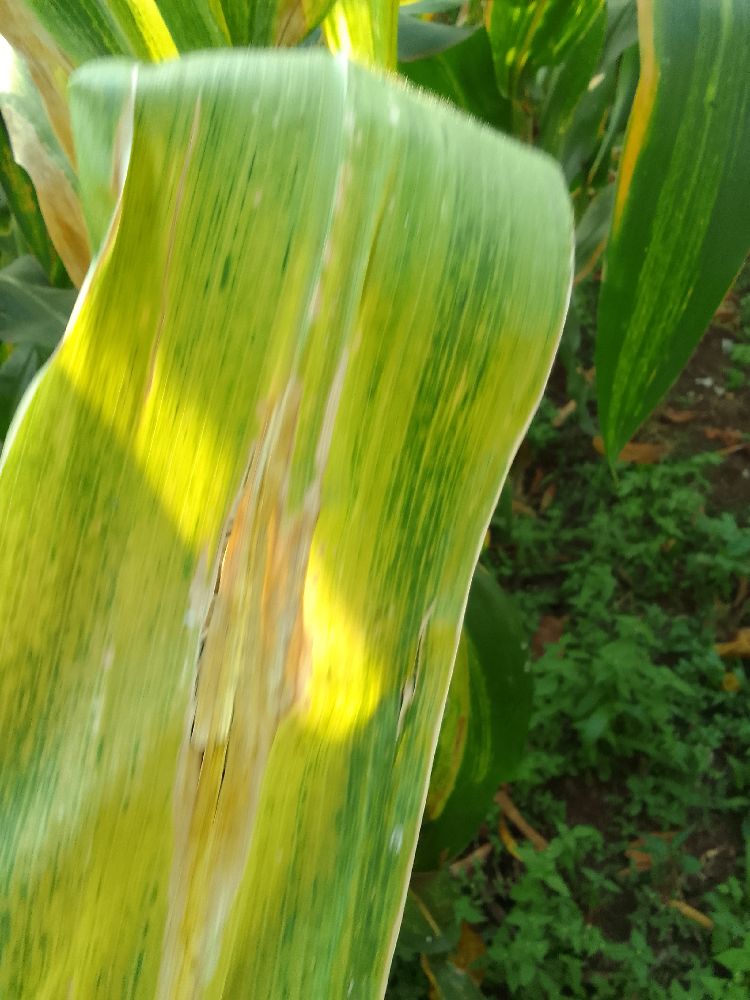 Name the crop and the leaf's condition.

maize, maize lethal necrosis
